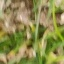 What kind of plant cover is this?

grass
